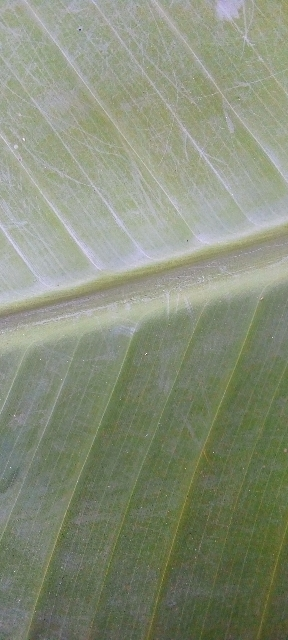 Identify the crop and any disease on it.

banana, healthy
